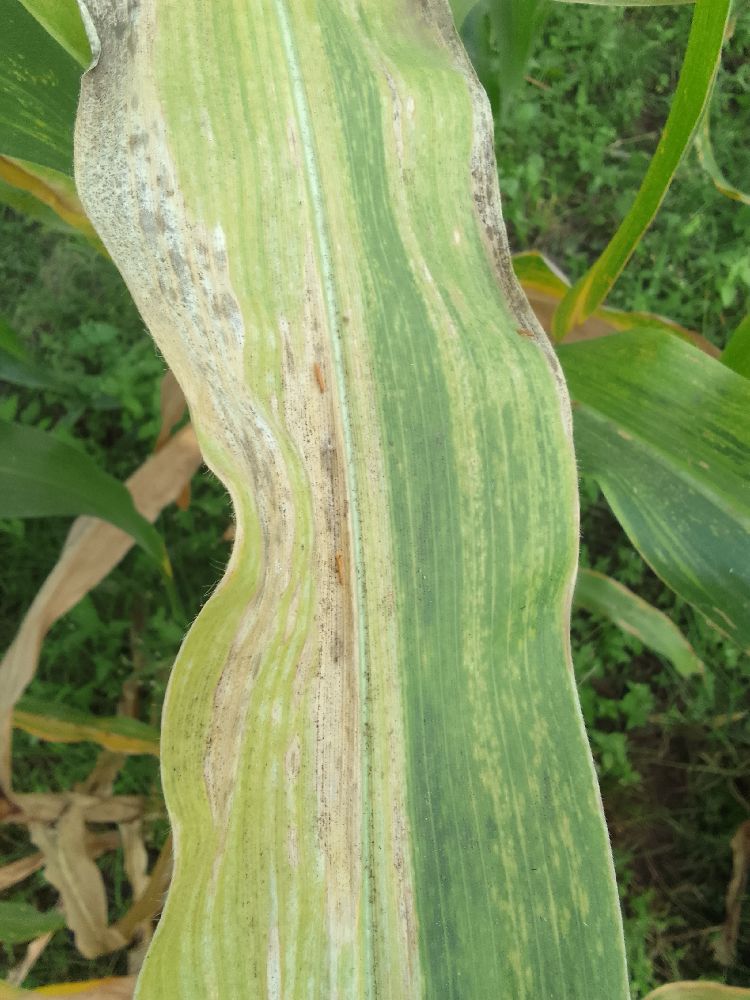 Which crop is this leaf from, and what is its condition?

maize, maize lethal necrosis
